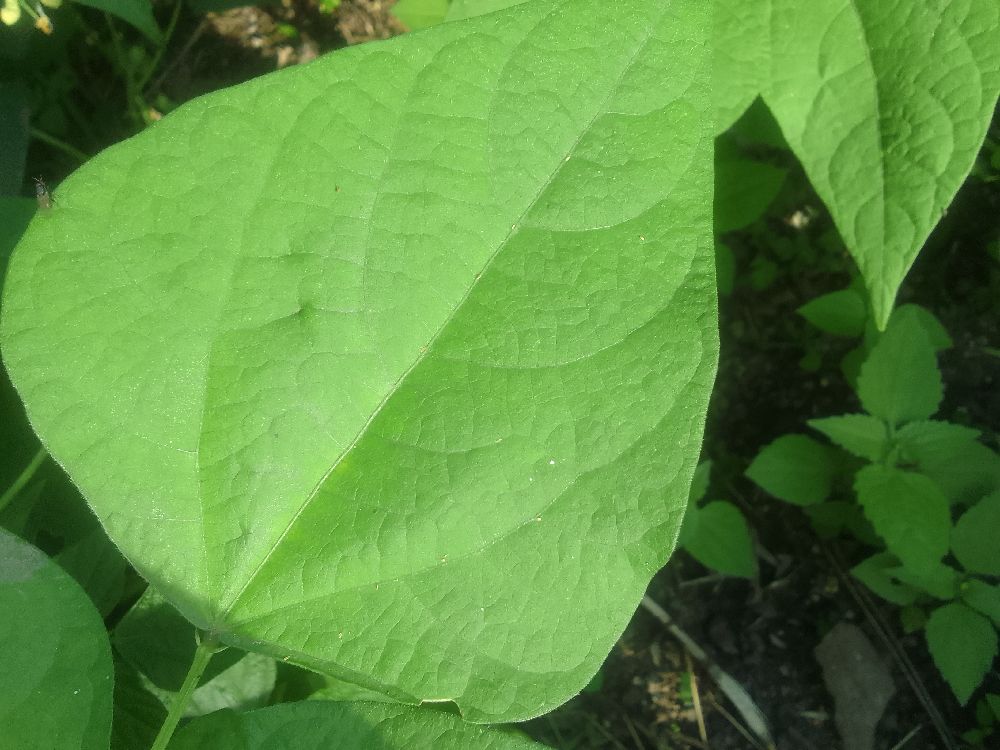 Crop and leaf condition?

common bean, healthy
